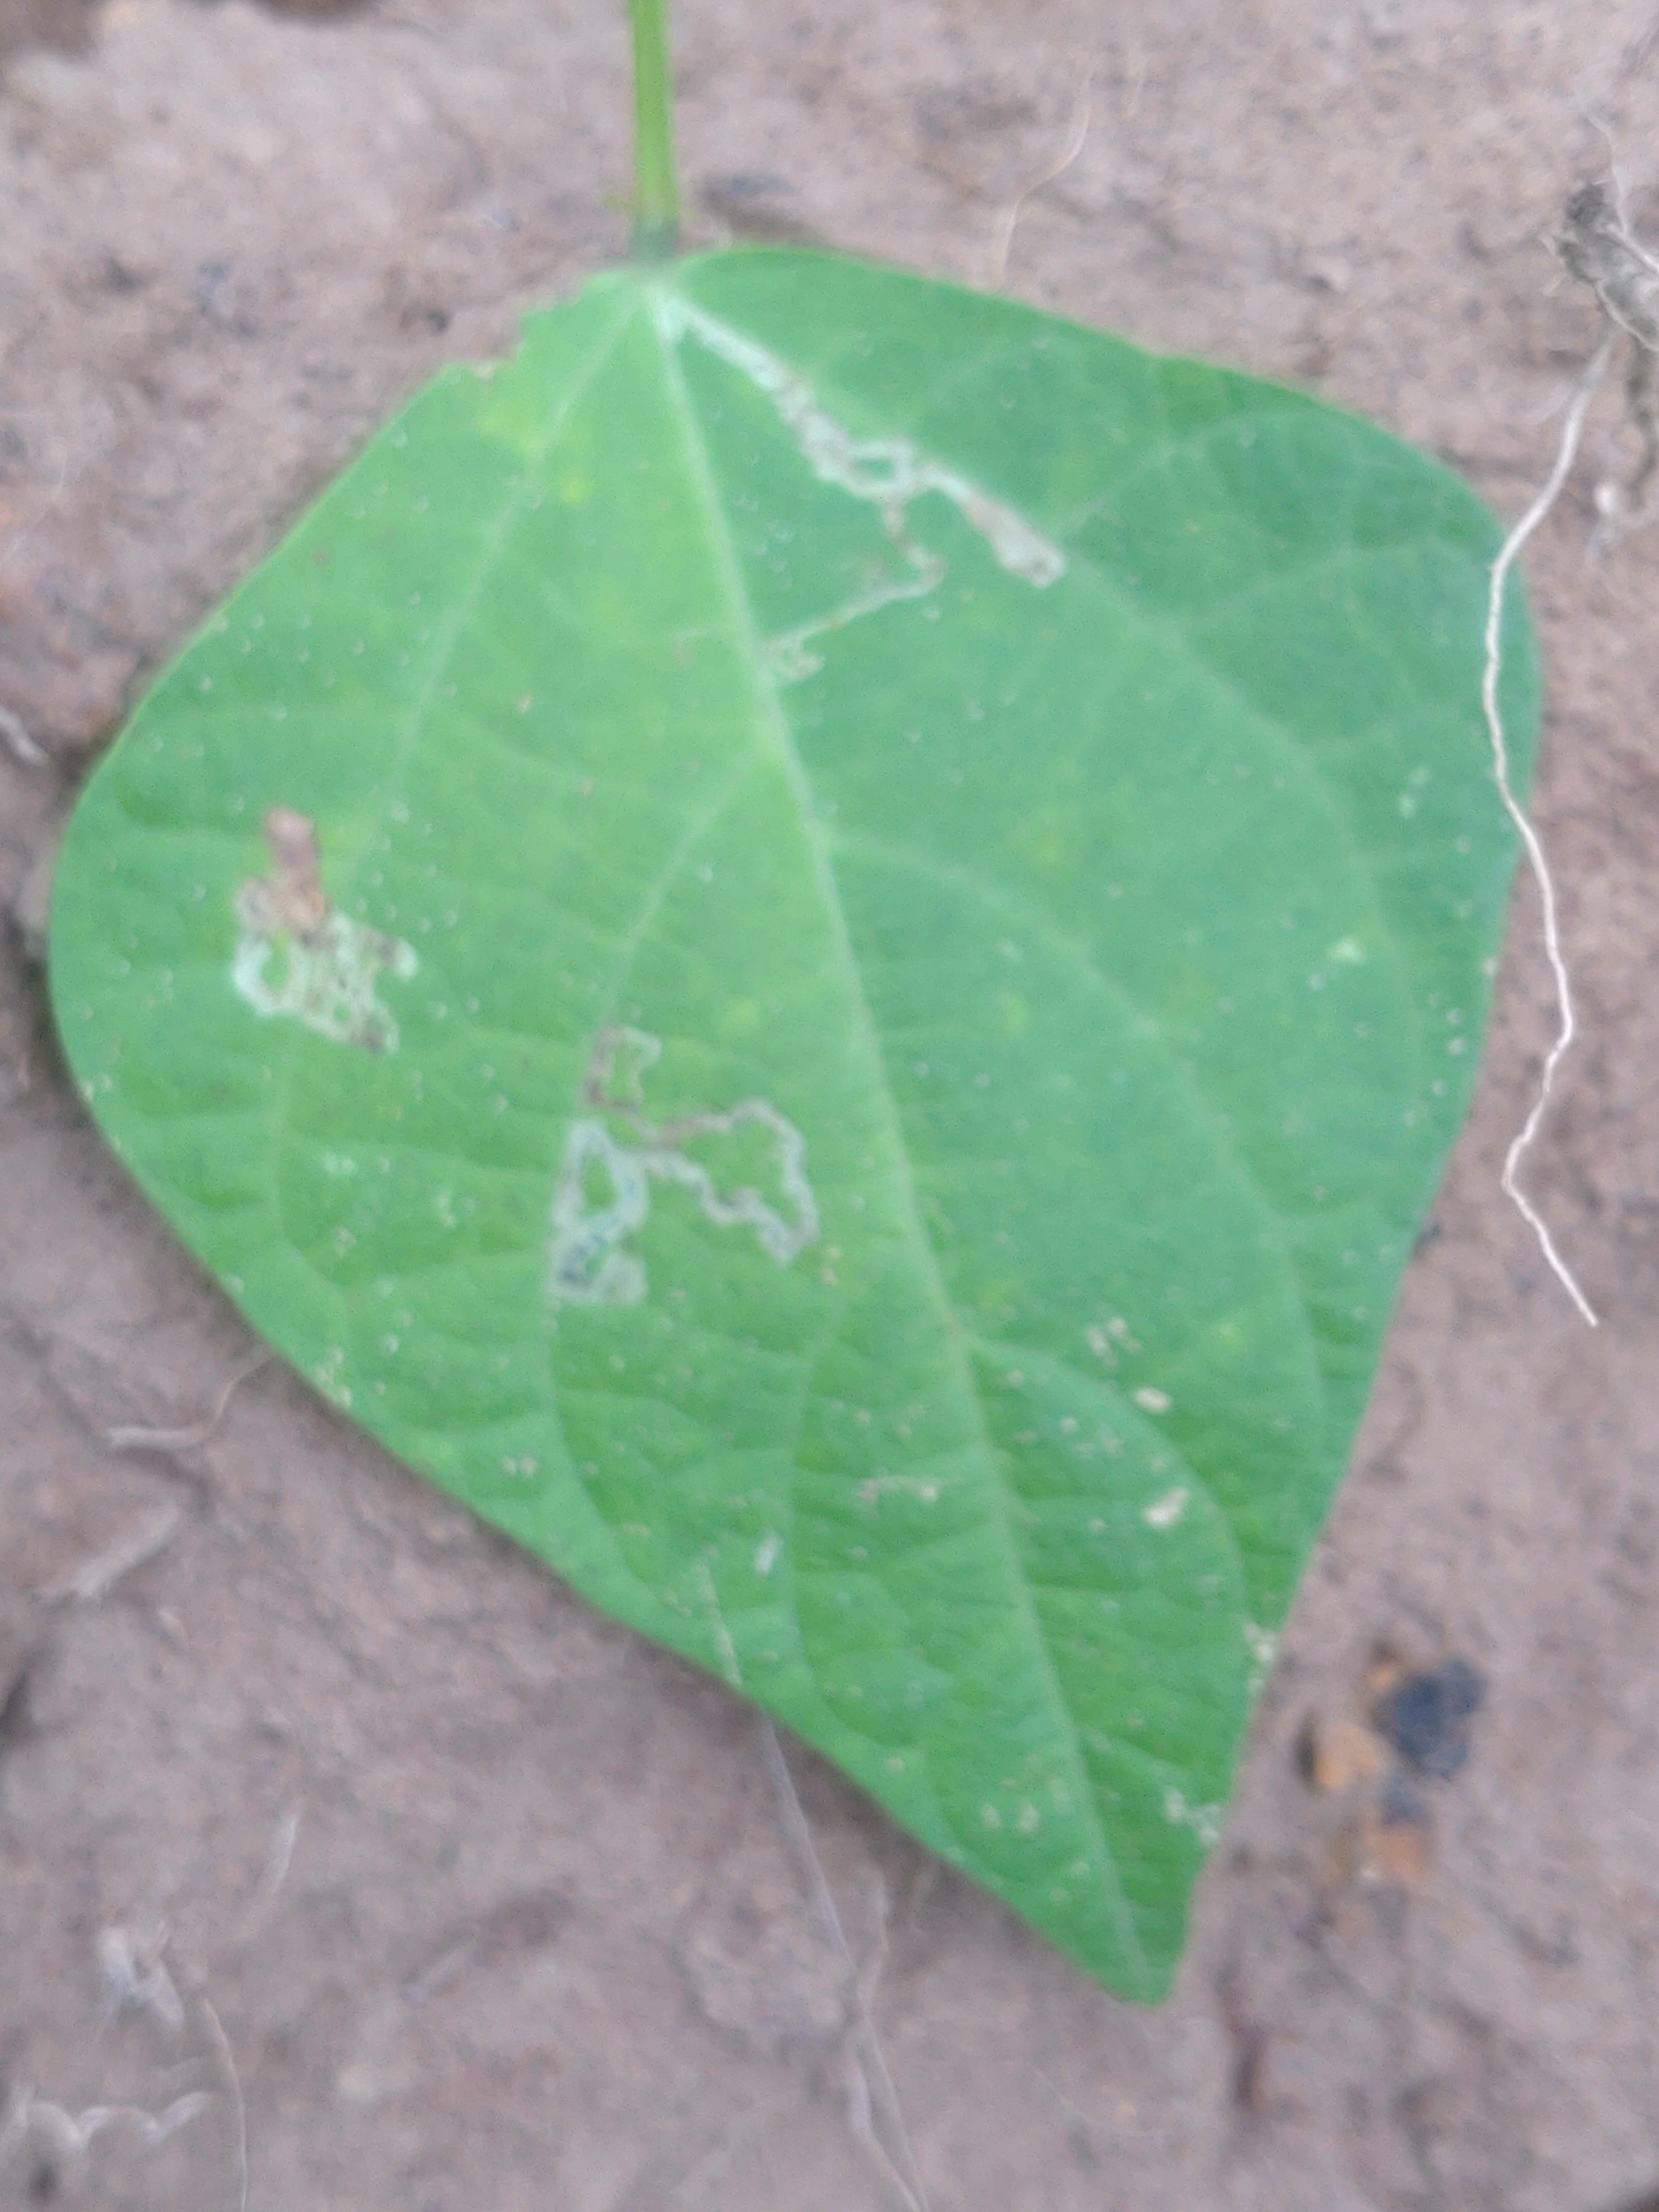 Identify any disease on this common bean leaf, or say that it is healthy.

anthracnose
